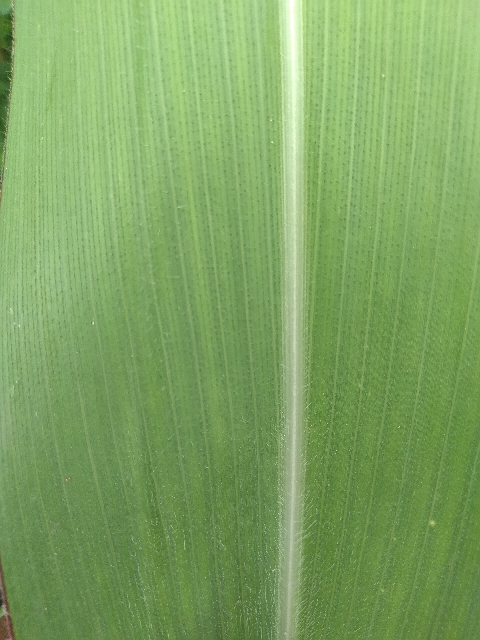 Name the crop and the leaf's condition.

maize, healthy
